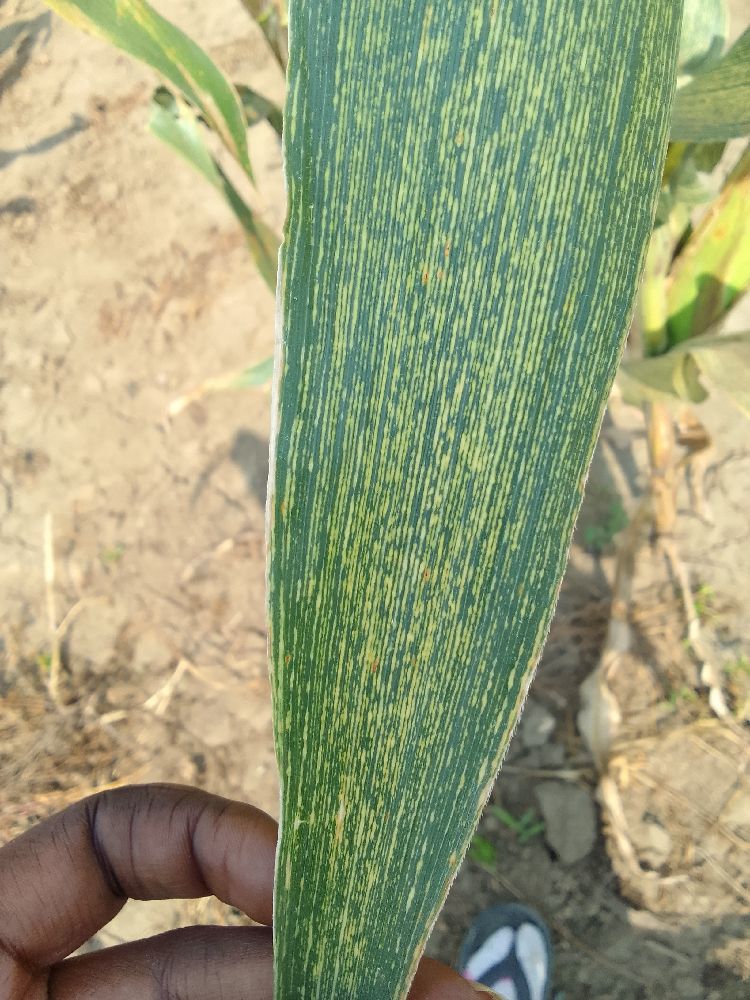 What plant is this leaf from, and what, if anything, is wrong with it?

maize, maize streak virus
